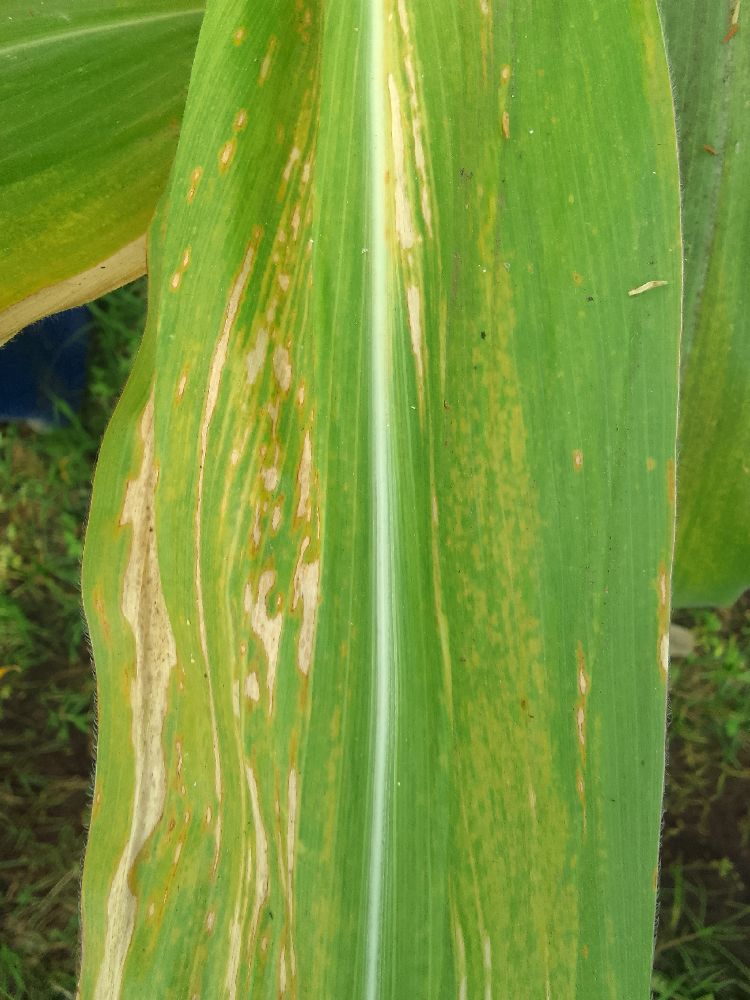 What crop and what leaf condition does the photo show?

maize, maize lethal necrosis
